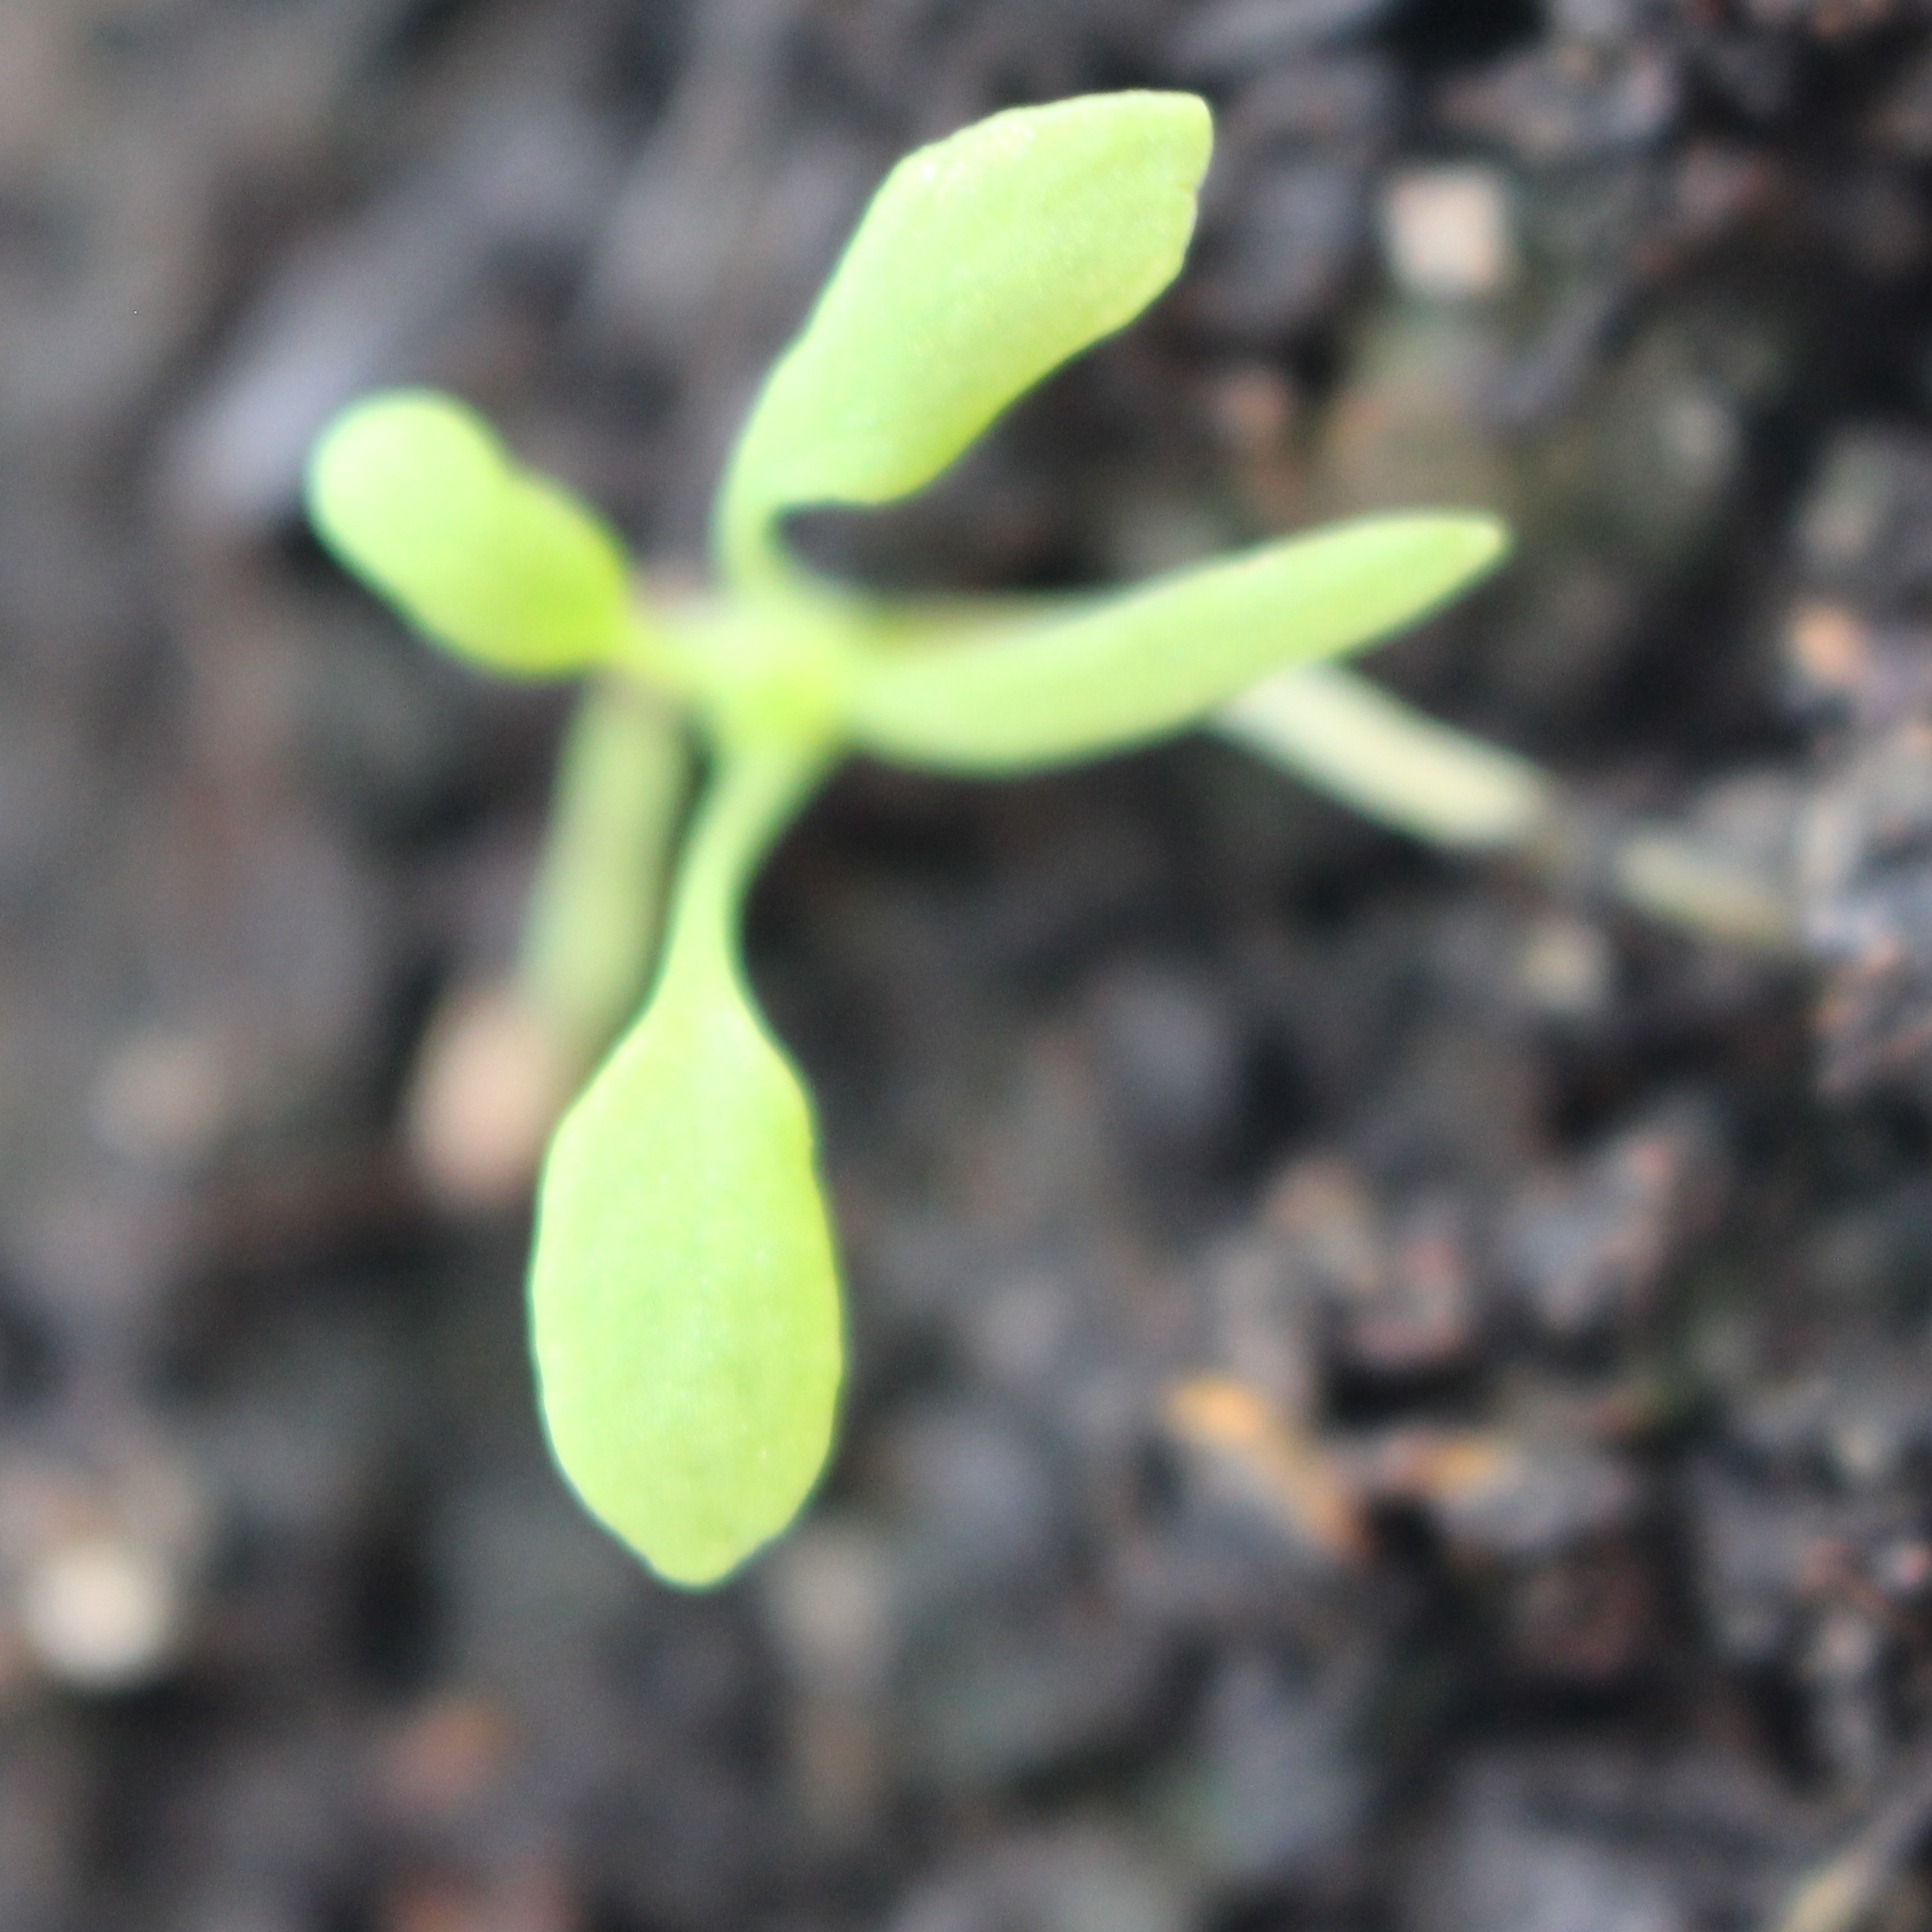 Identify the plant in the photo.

Papaver rhoeas
